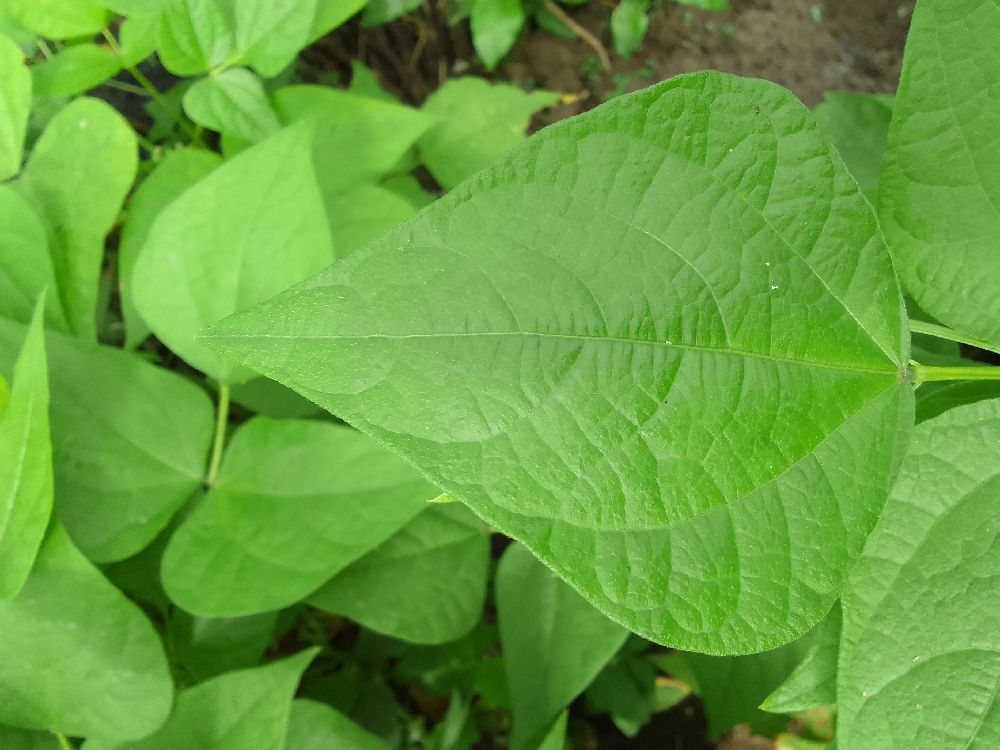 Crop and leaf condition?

common bean, healthy
